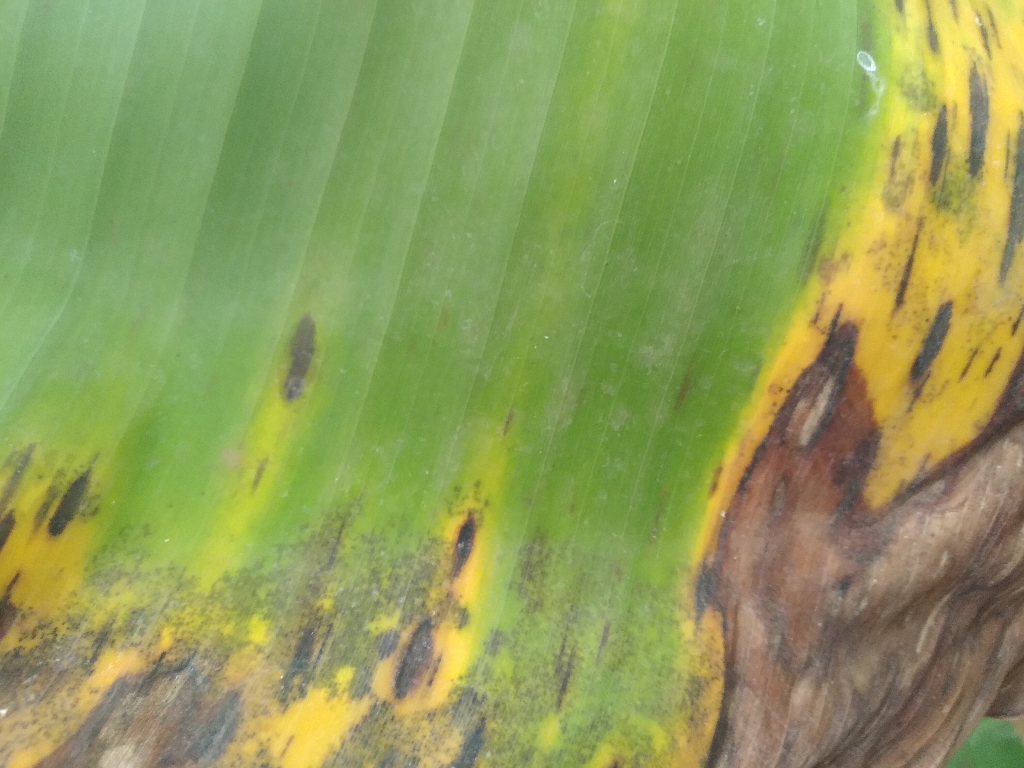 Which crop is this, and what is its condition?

banana, black sigatoka
